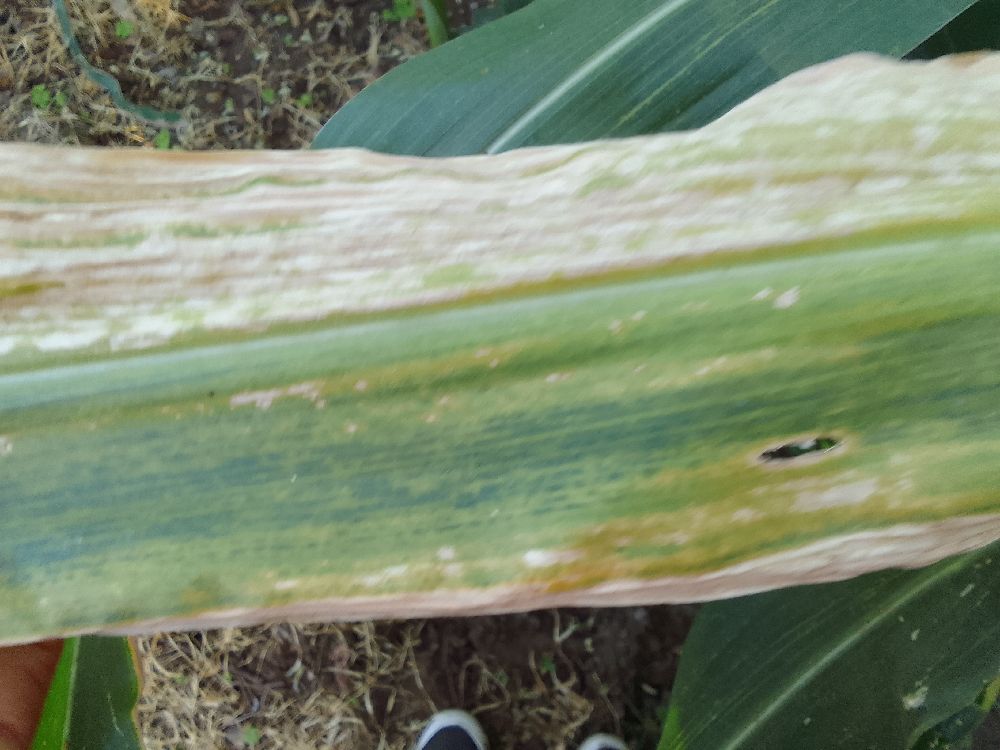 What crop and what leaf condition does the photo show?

maize, maize lethal necrosis
